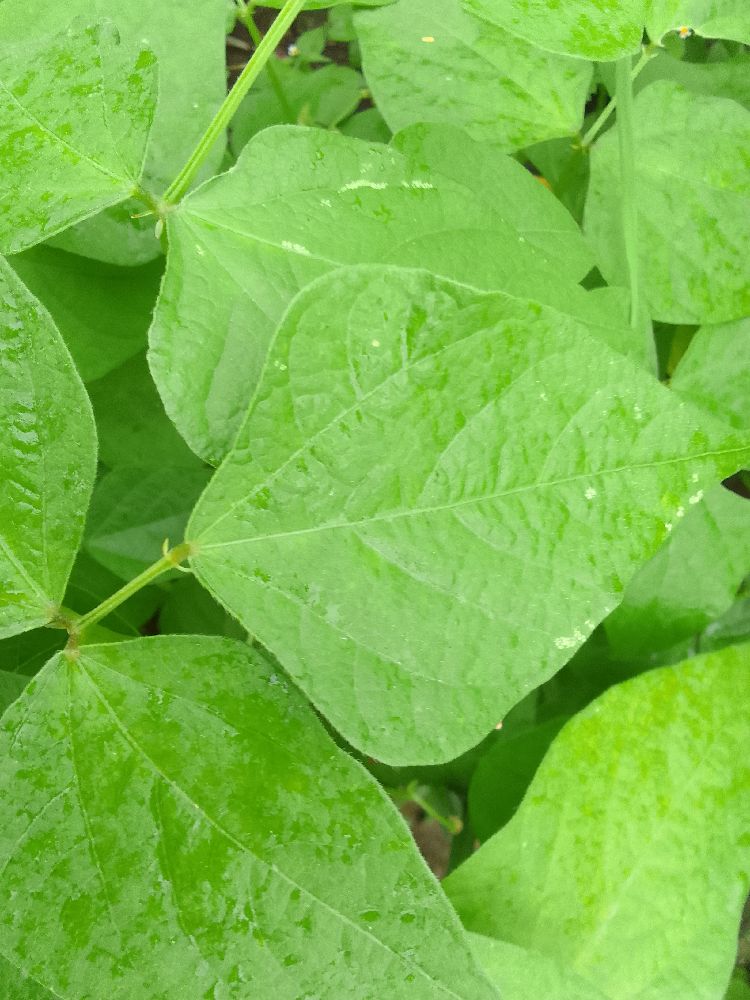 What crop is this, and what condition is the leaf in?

common bean, healthy
